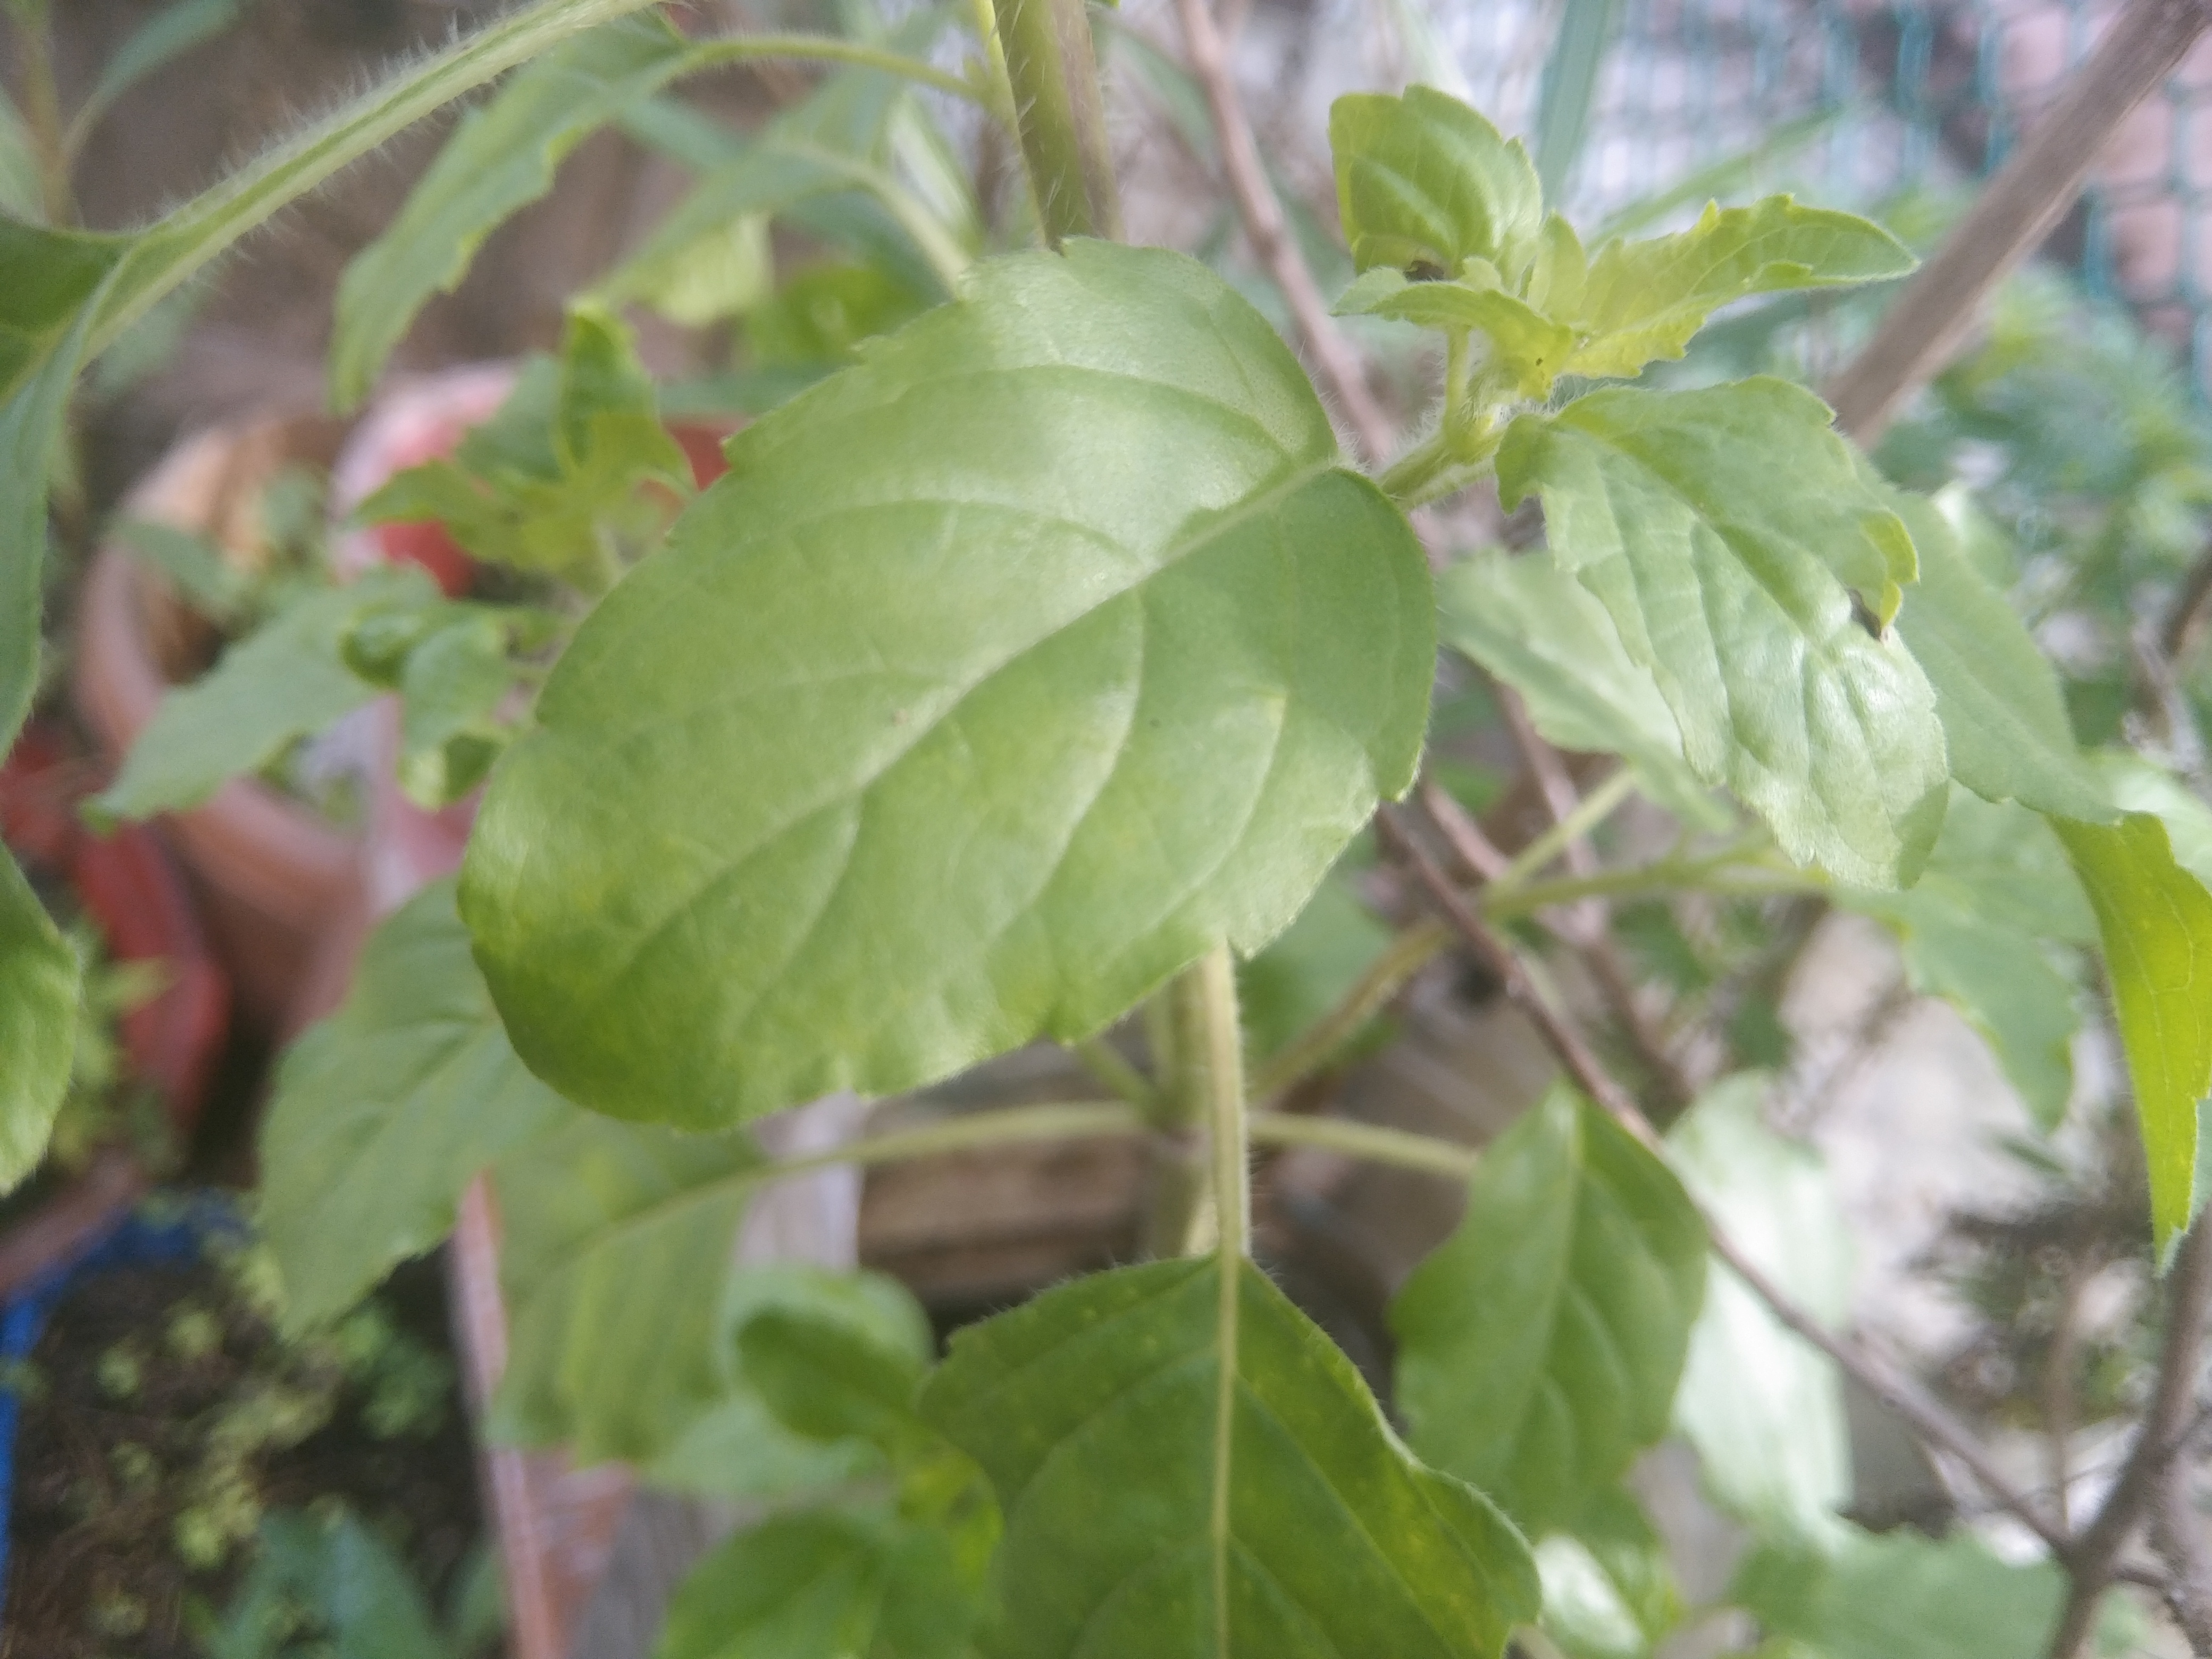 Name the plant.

tulshi
